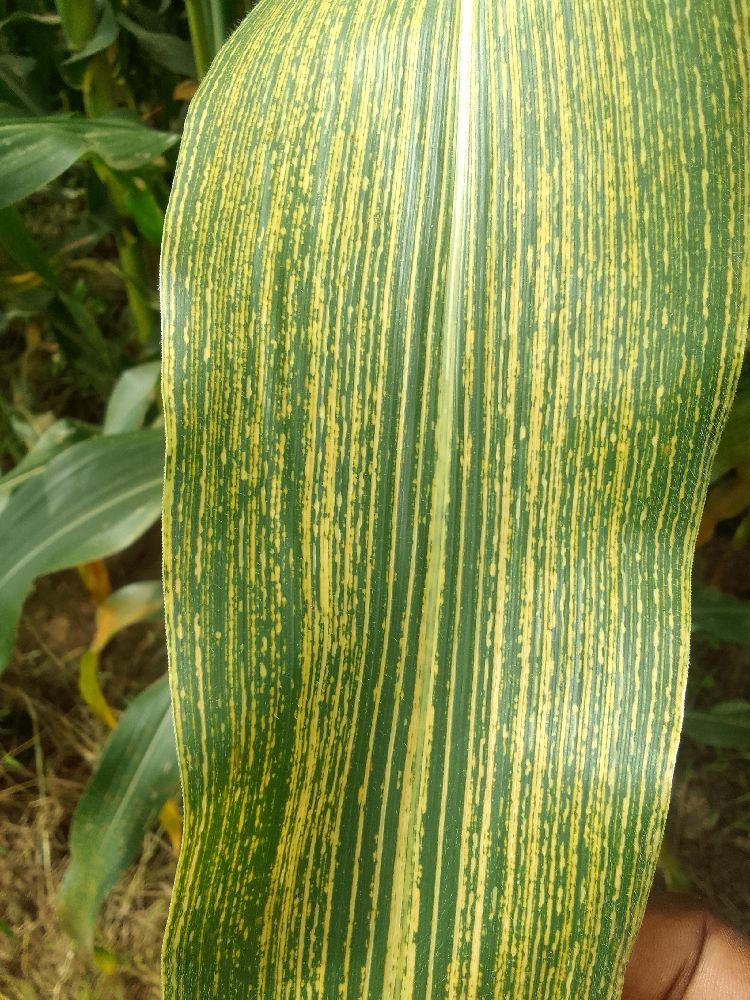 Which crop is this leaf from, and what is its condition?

maize, maize streak virus
